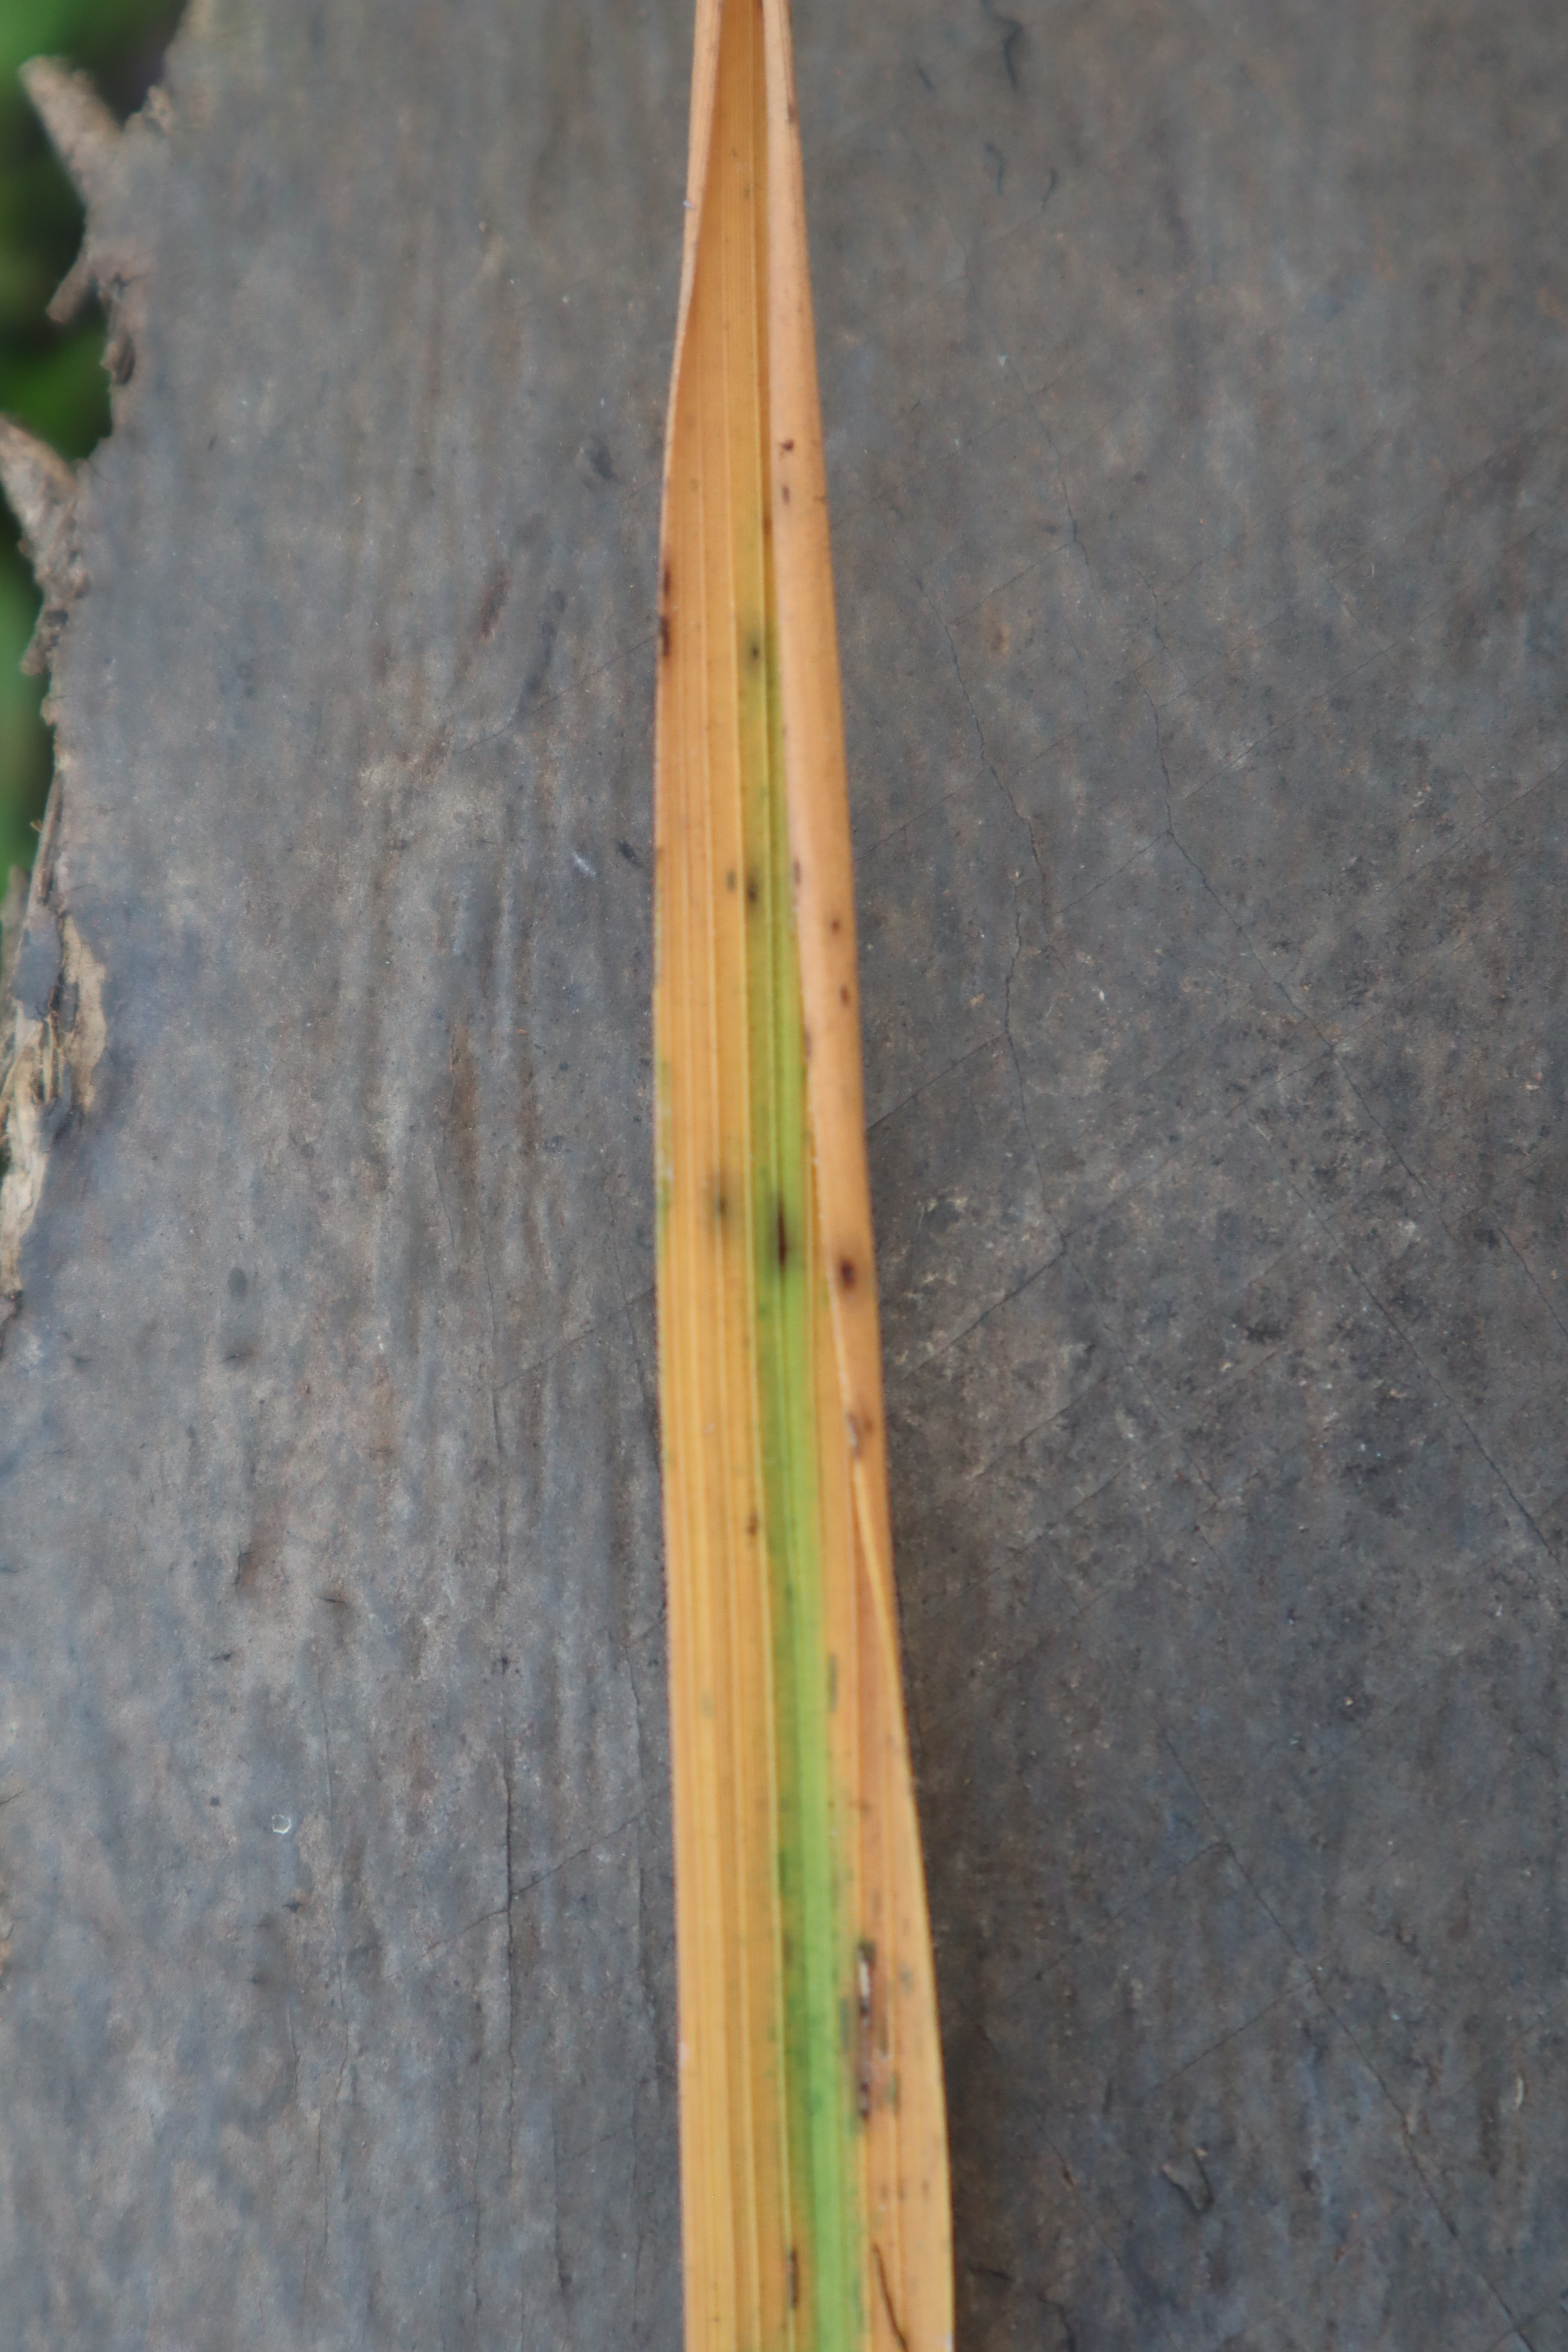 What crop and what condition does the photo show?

rice, tungro virus disease
